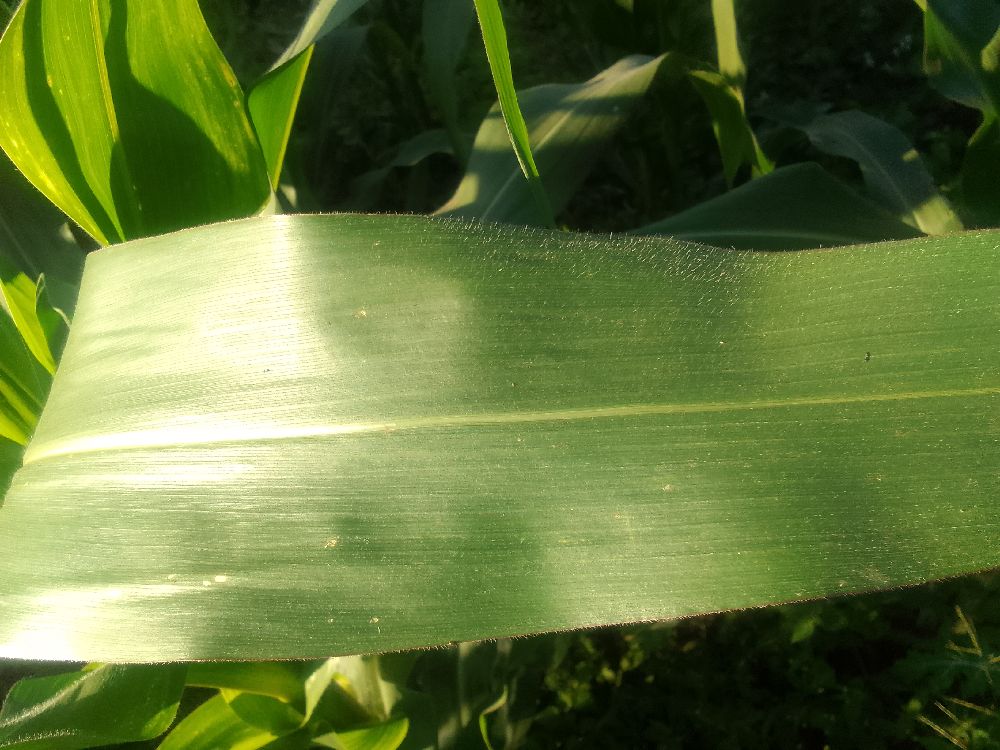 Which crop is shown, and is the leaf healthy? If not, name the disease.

maize, healthy
